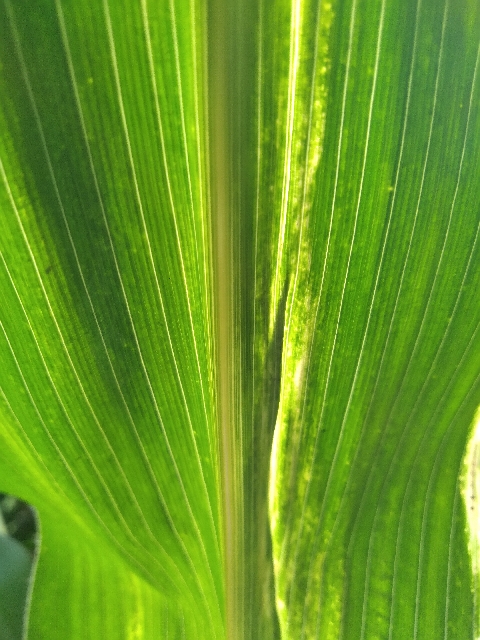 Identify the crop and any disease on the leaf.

maize, maize lethal necrosis
